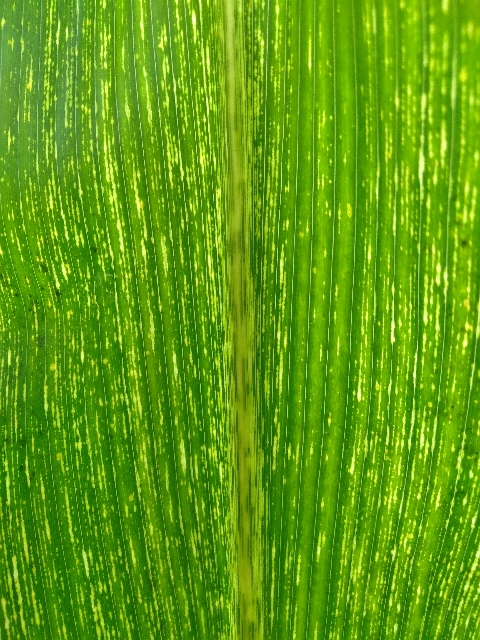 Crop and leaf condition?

maize, maize streak virus
